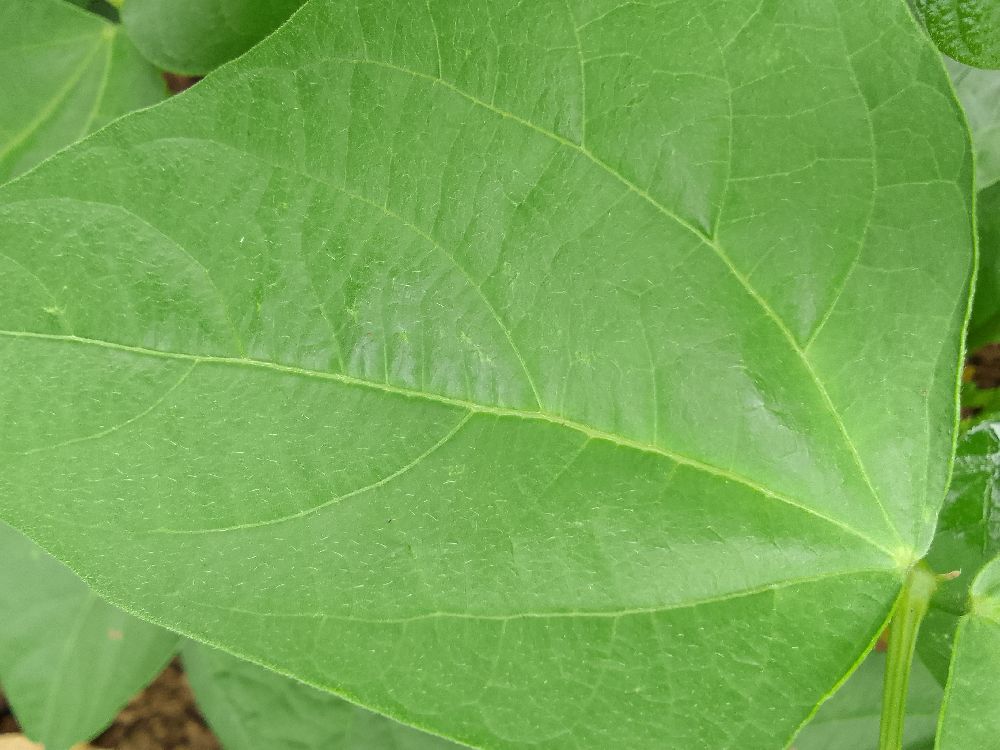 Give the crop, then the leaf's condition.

common bean, healthy
